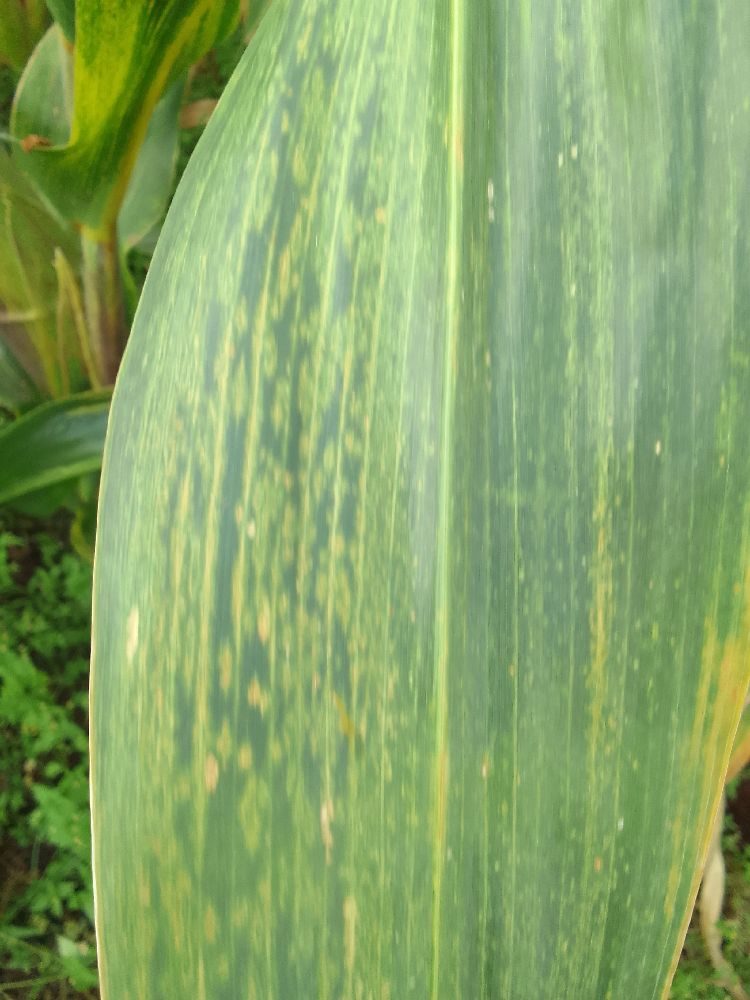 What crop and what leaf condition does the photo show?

maize, maize lethal necrosis
